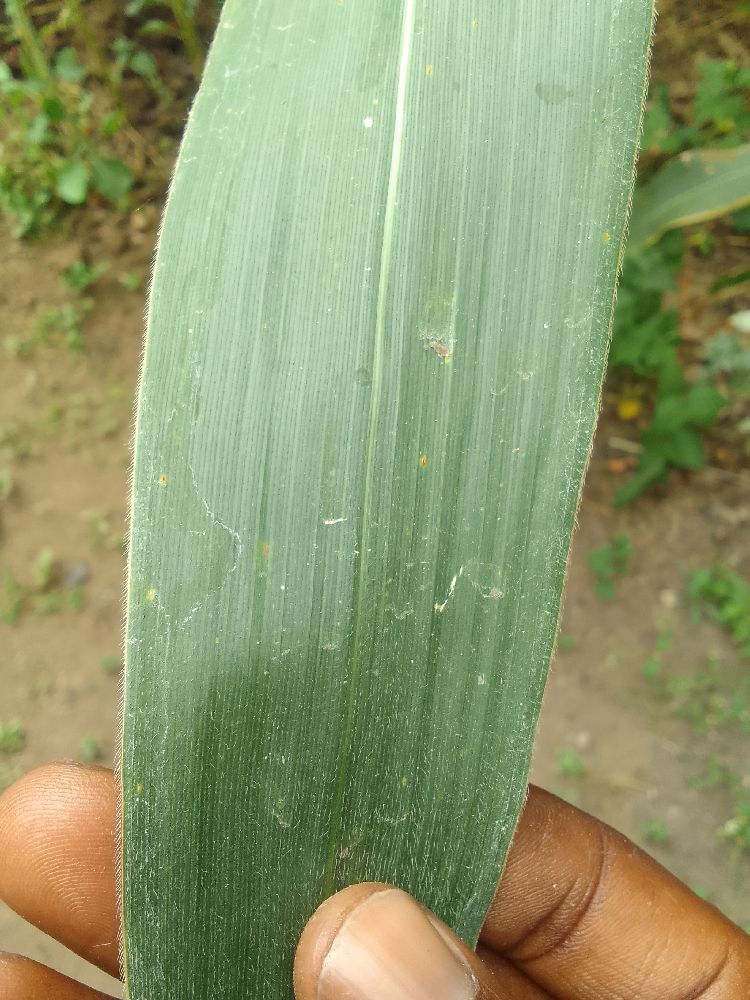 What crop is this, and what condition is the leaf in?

maize, healthy
